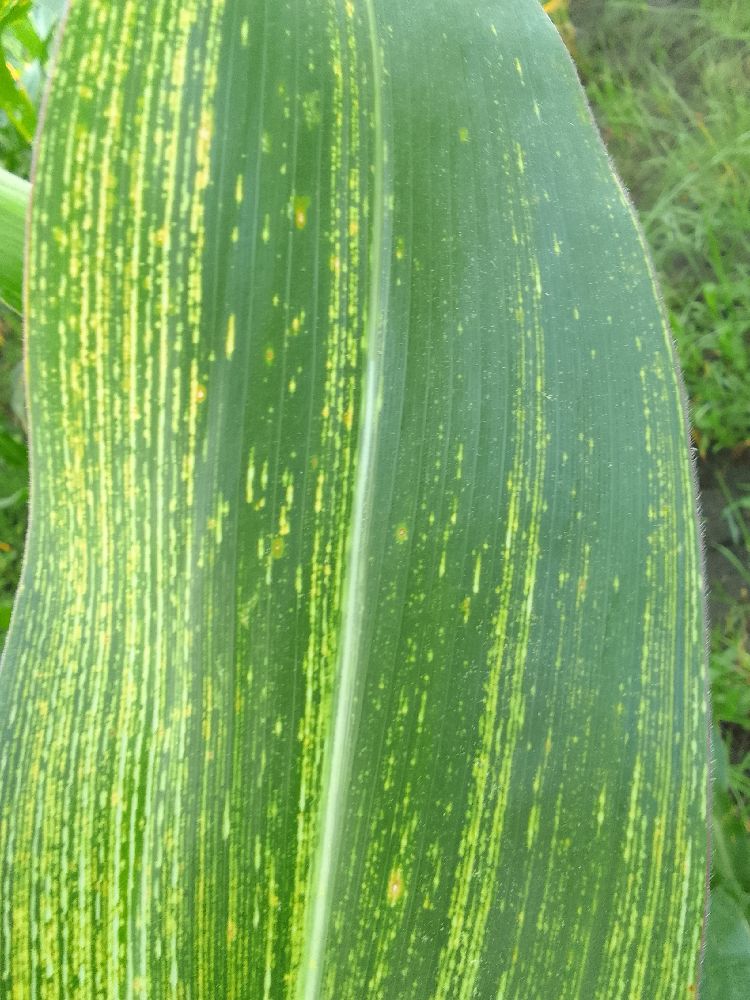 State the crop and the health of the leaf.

maize, maize streak virus
